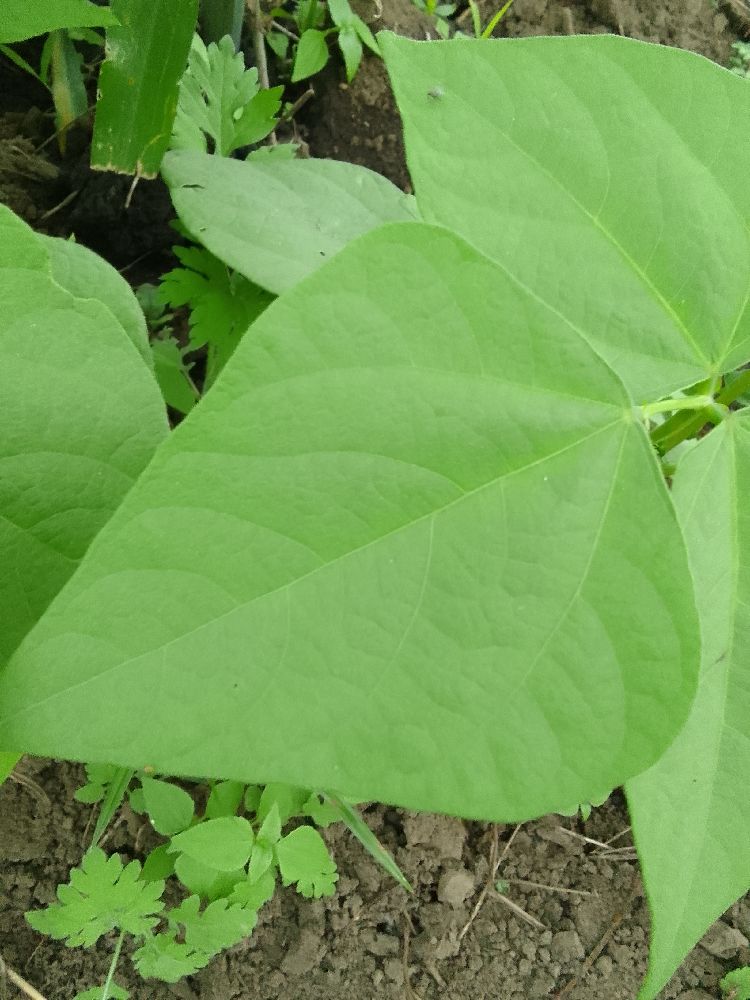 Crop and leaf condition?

common bean, healthy
